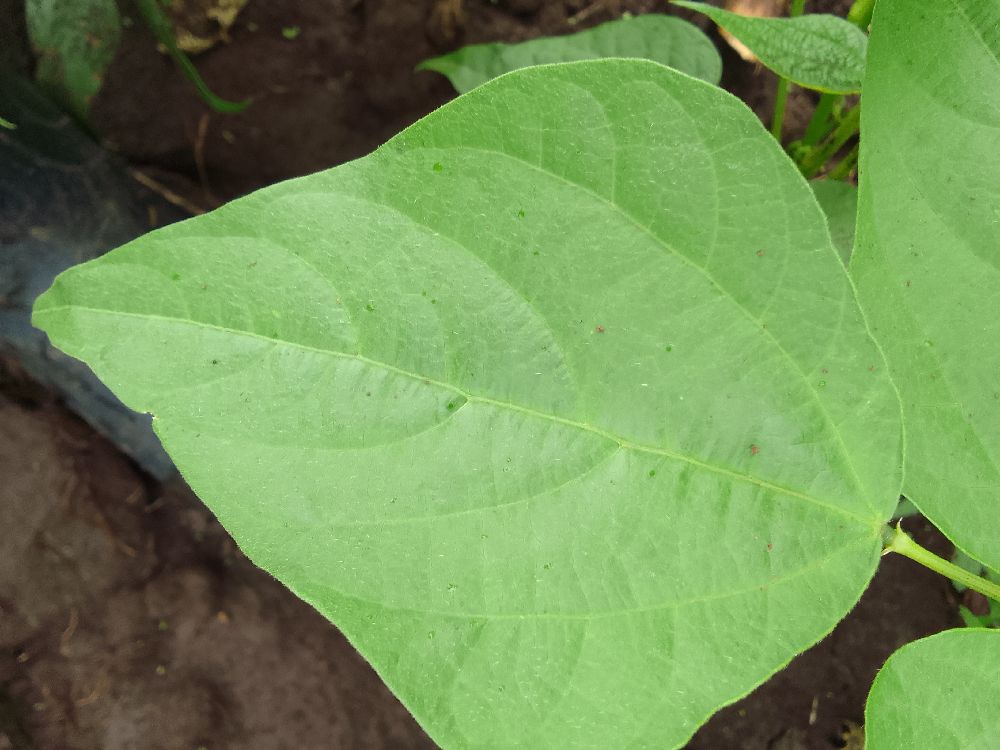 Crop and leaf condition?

common bean, healthy
